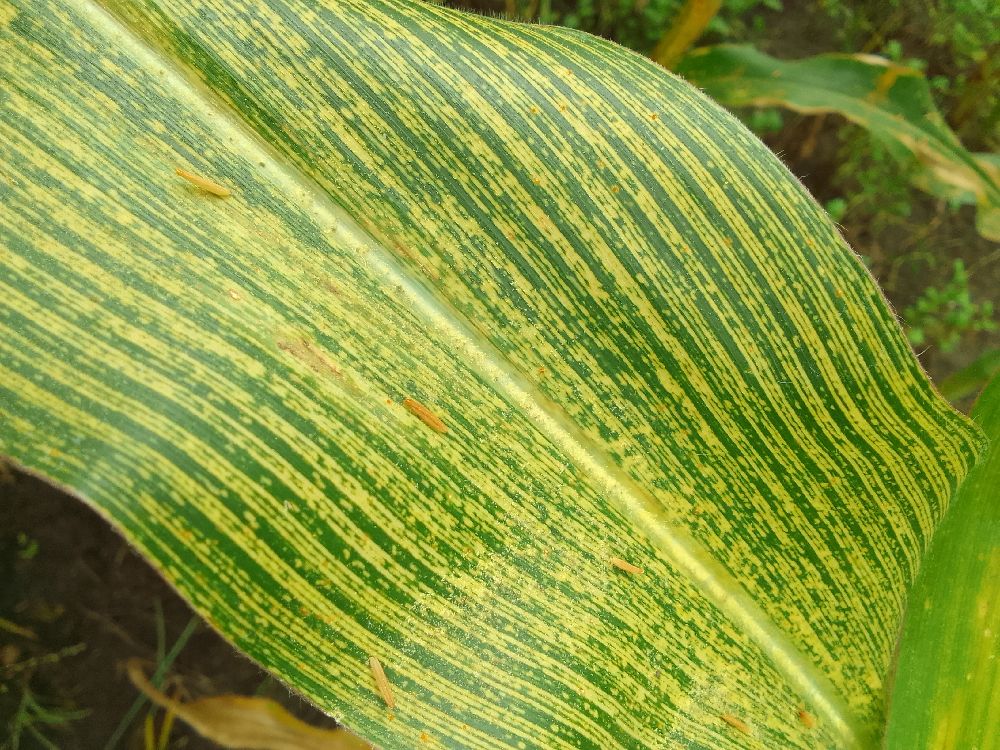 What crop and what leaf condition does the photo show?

maize, maize streak virus
